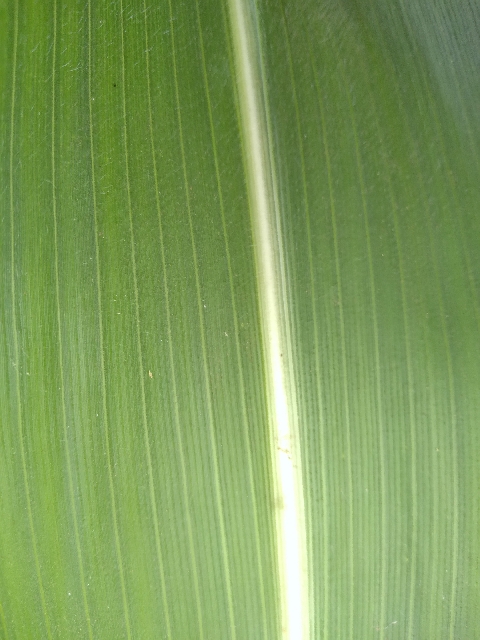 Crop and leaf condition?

maize, healthy
